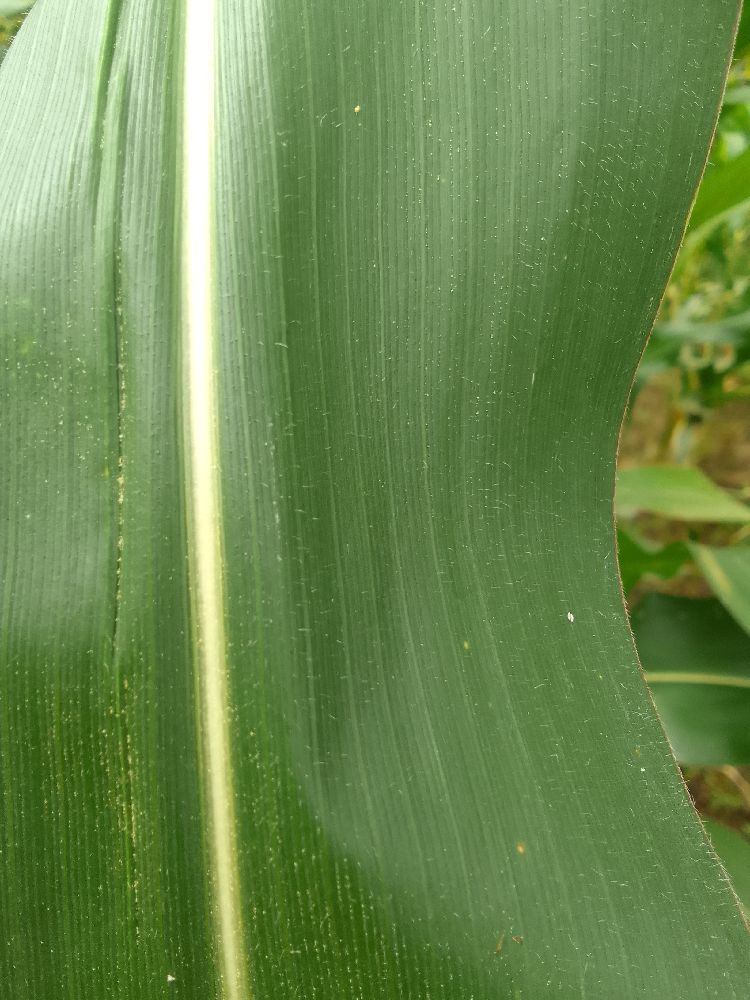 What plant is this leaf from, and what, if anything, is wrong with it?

maize, healthy
